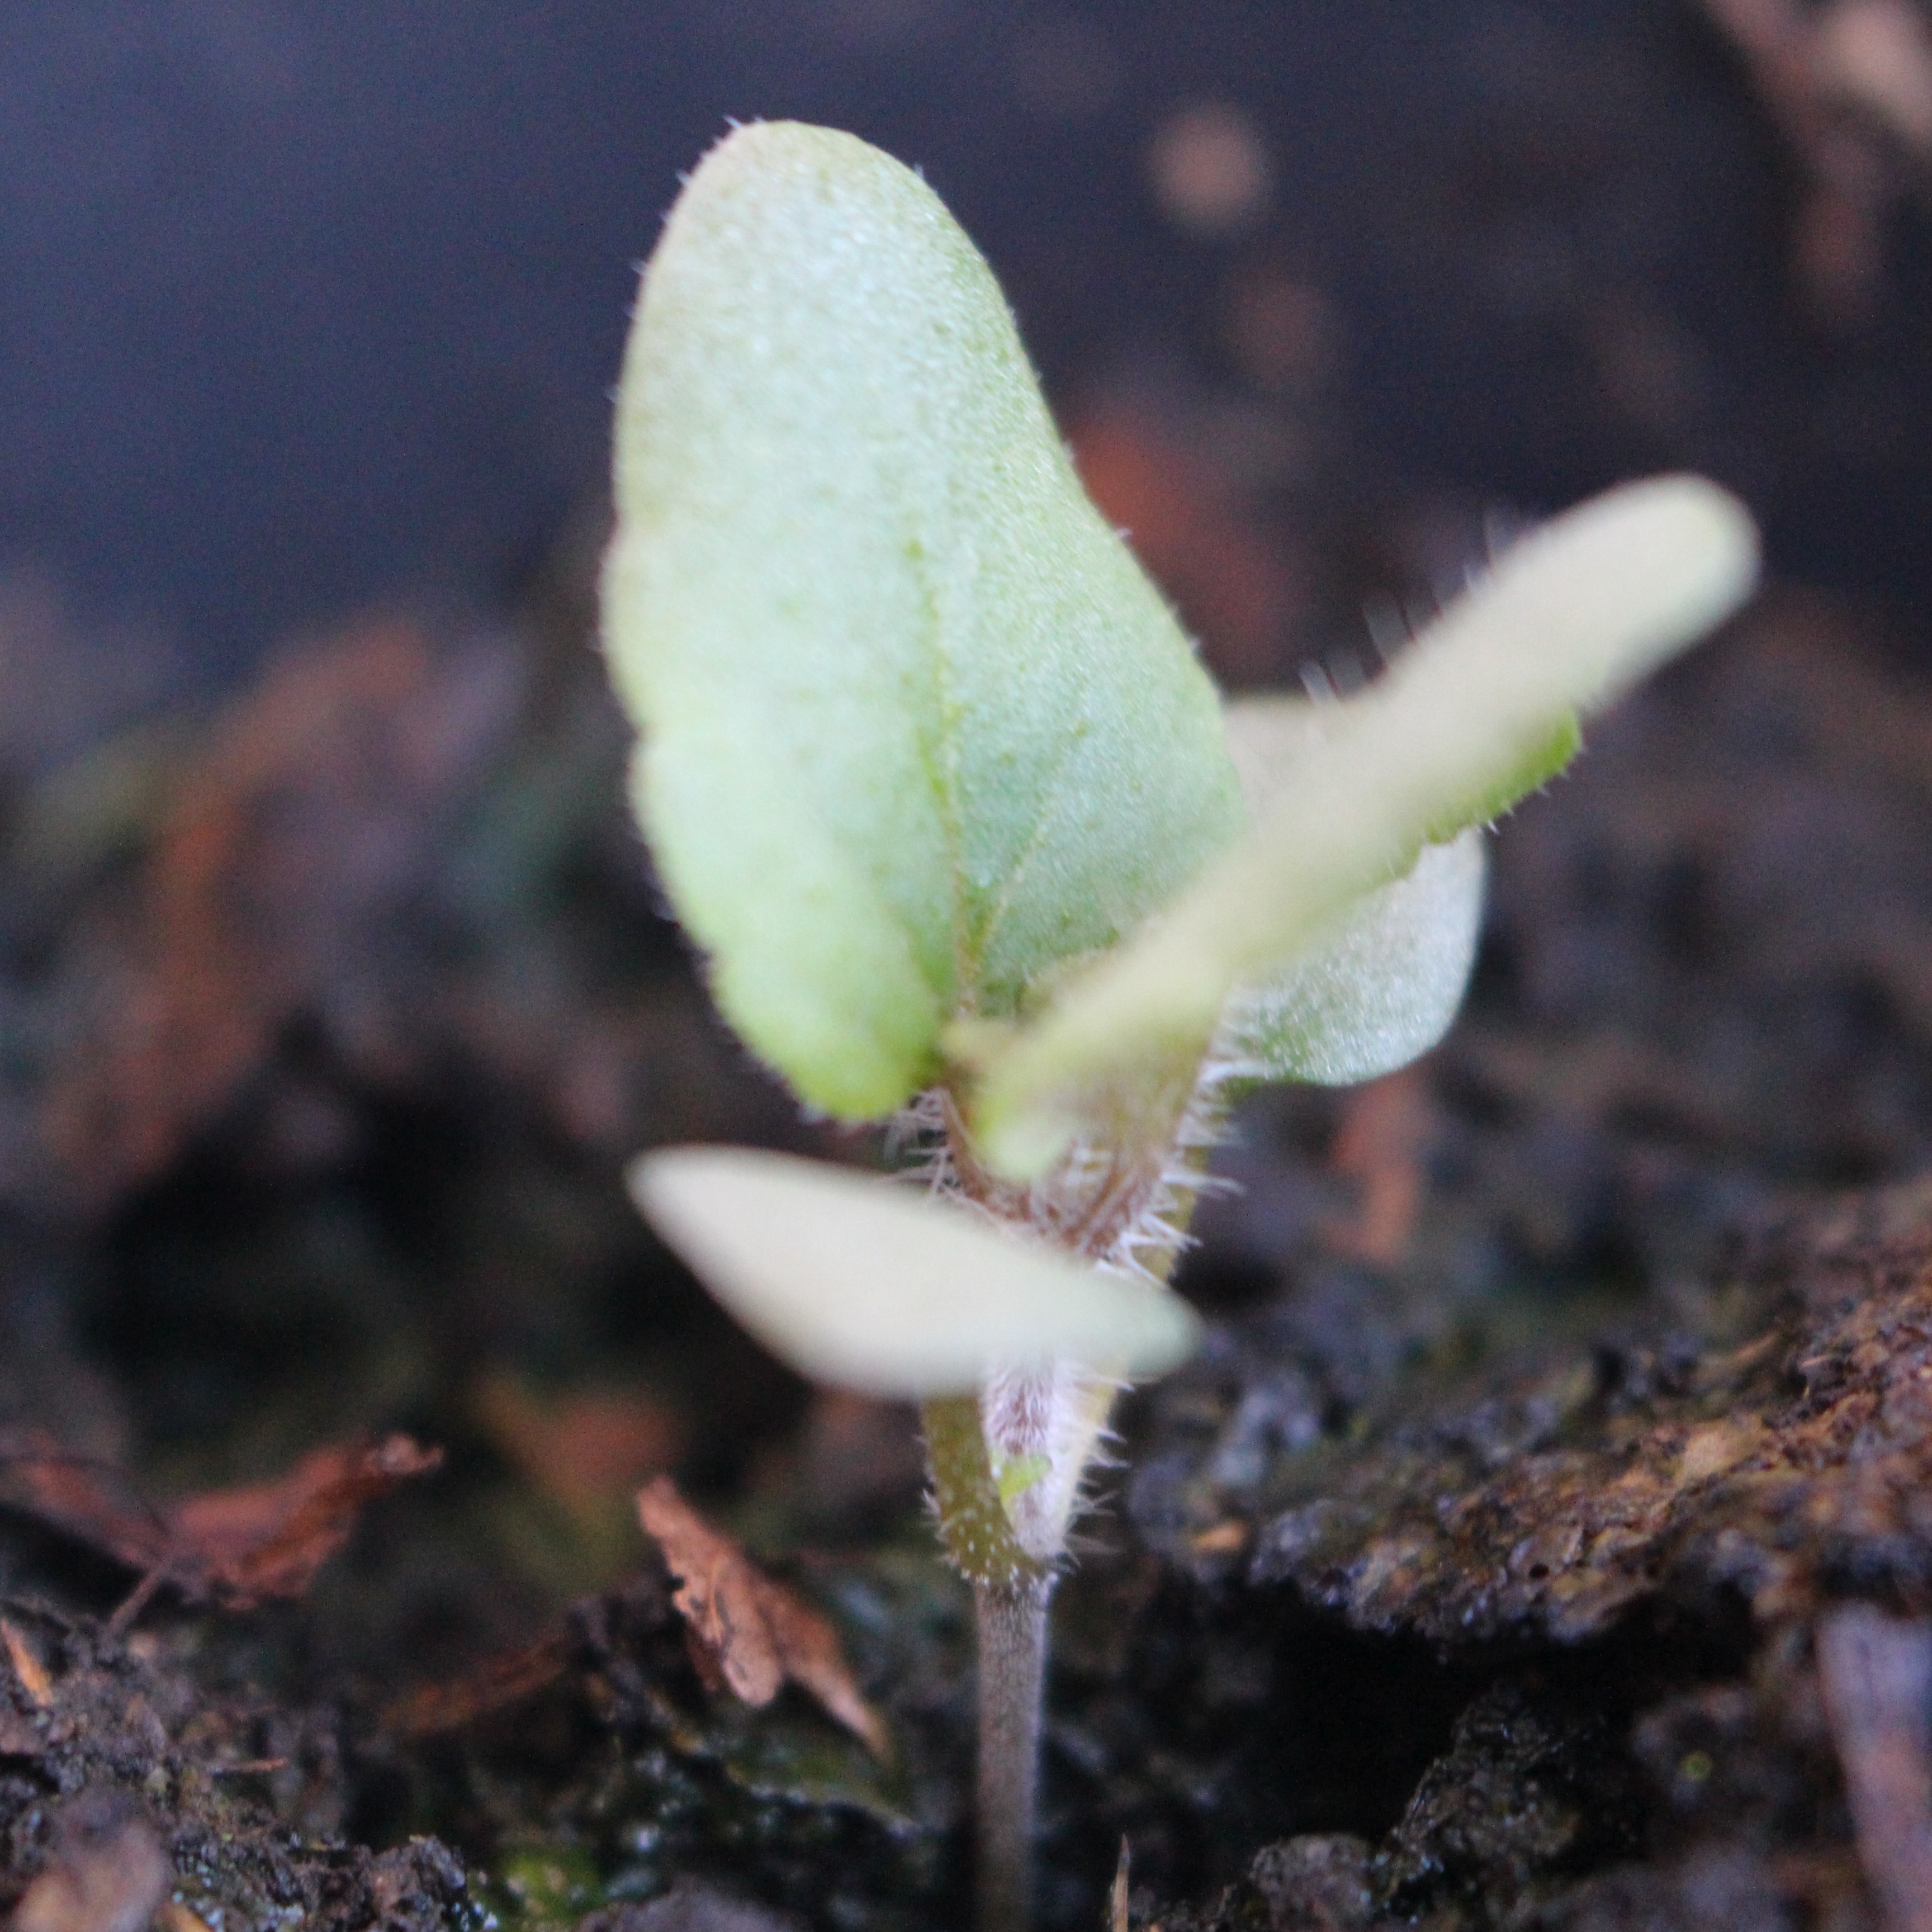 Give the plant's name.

Veronica persica
